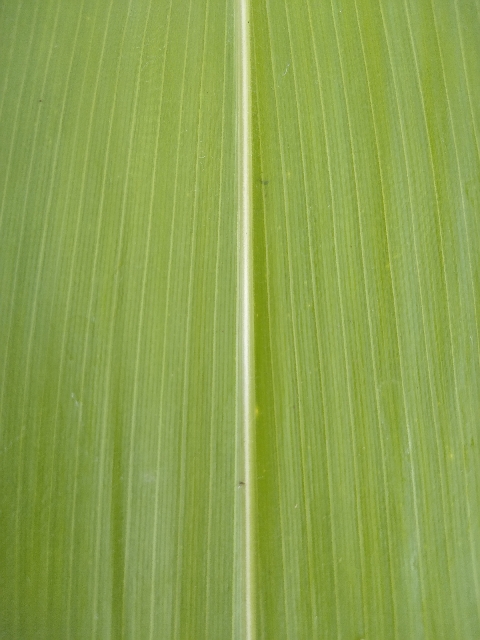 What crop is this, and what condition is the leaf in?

maize, healthy
